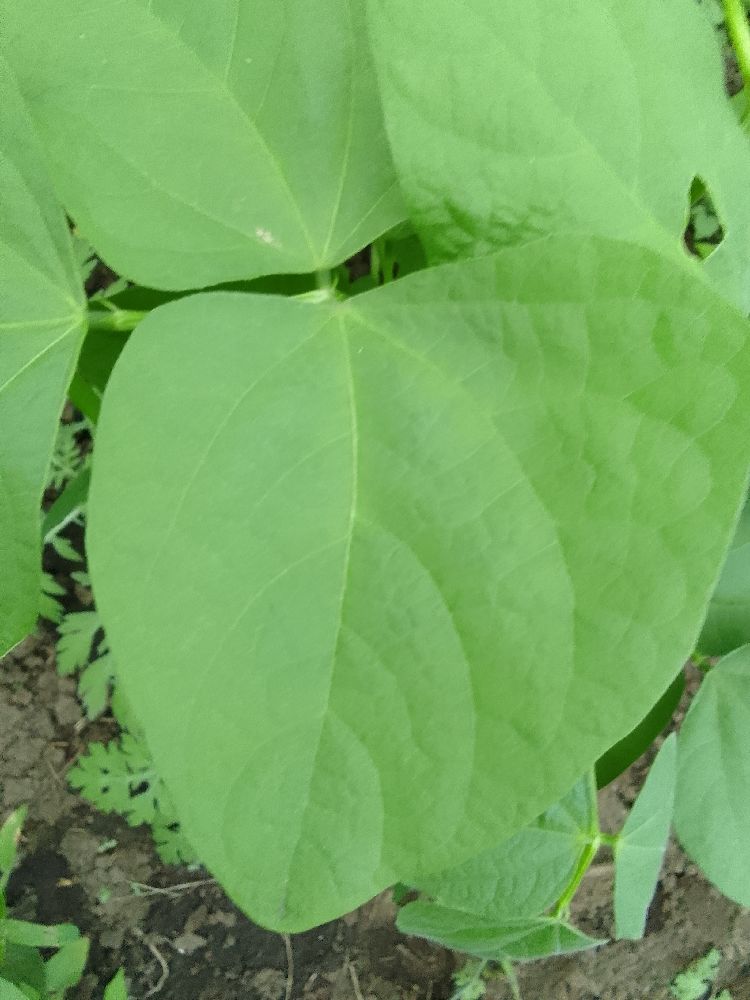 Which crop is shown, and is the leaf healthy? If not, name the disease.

common bean, healthy
